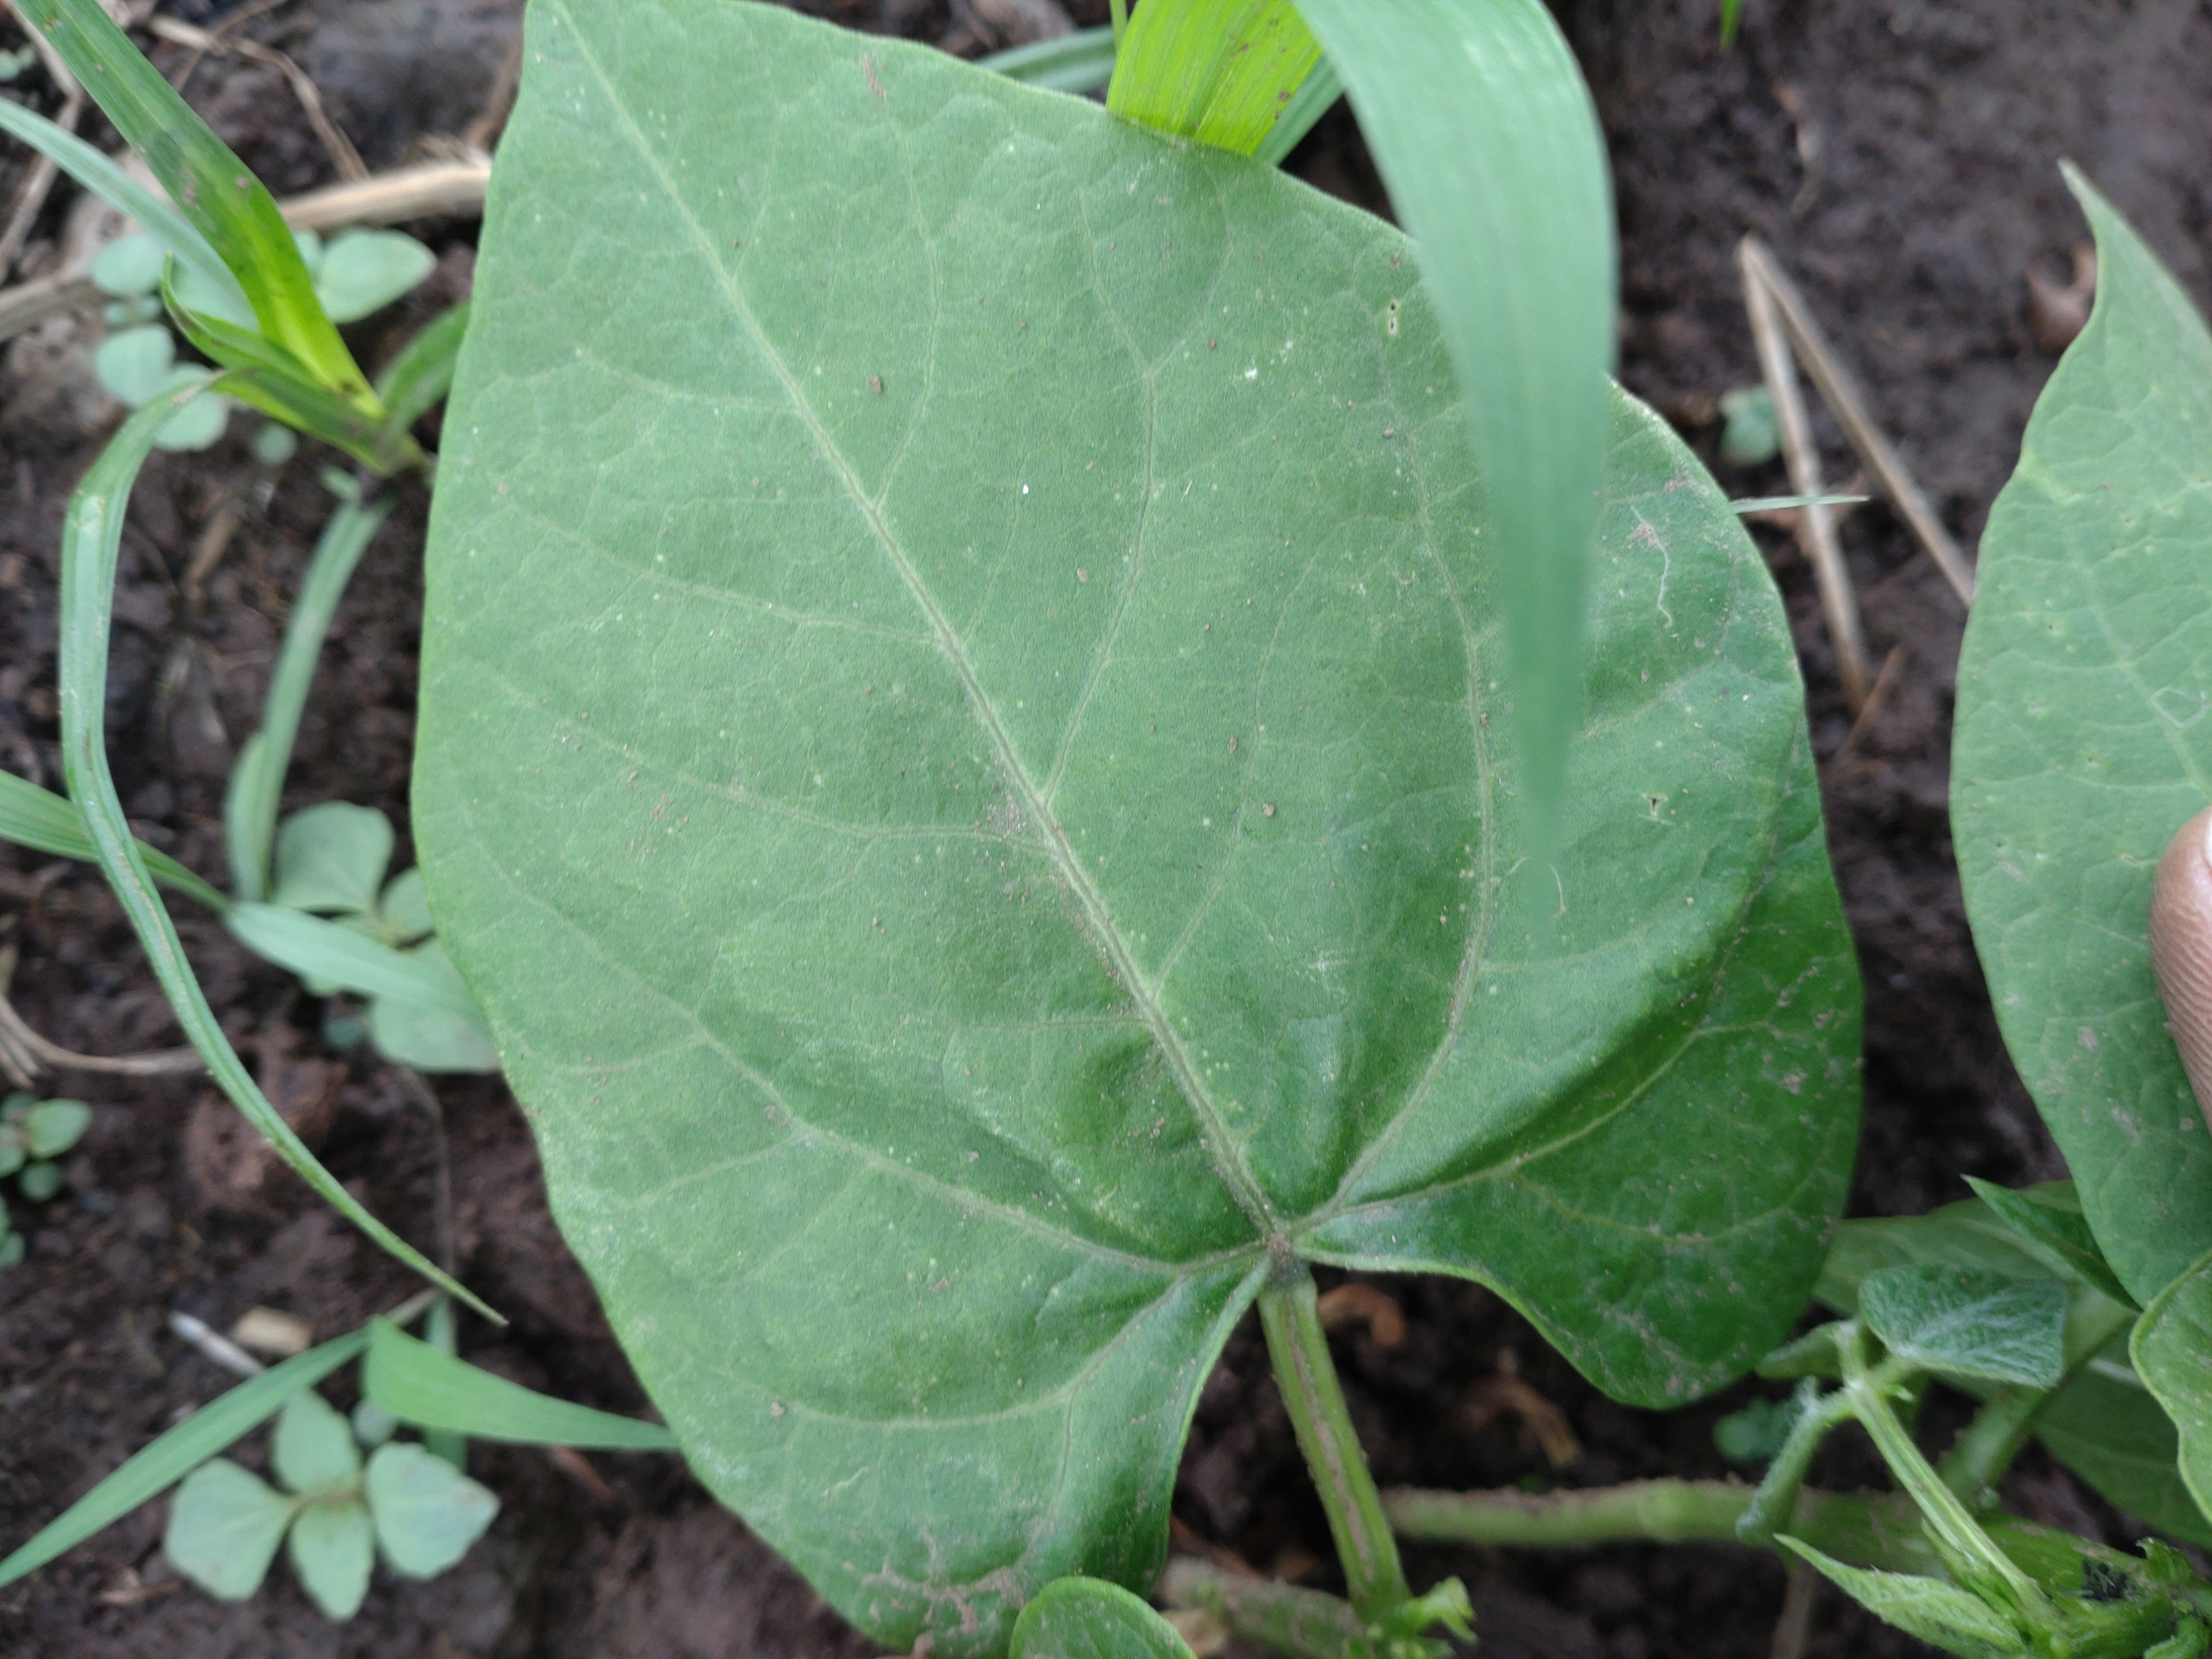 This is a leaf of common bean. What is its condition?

healthy
